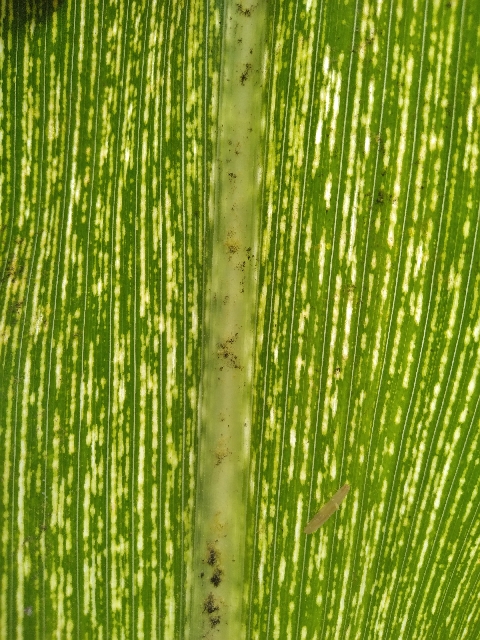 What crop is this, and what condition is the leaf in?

maize, maize streak virus
